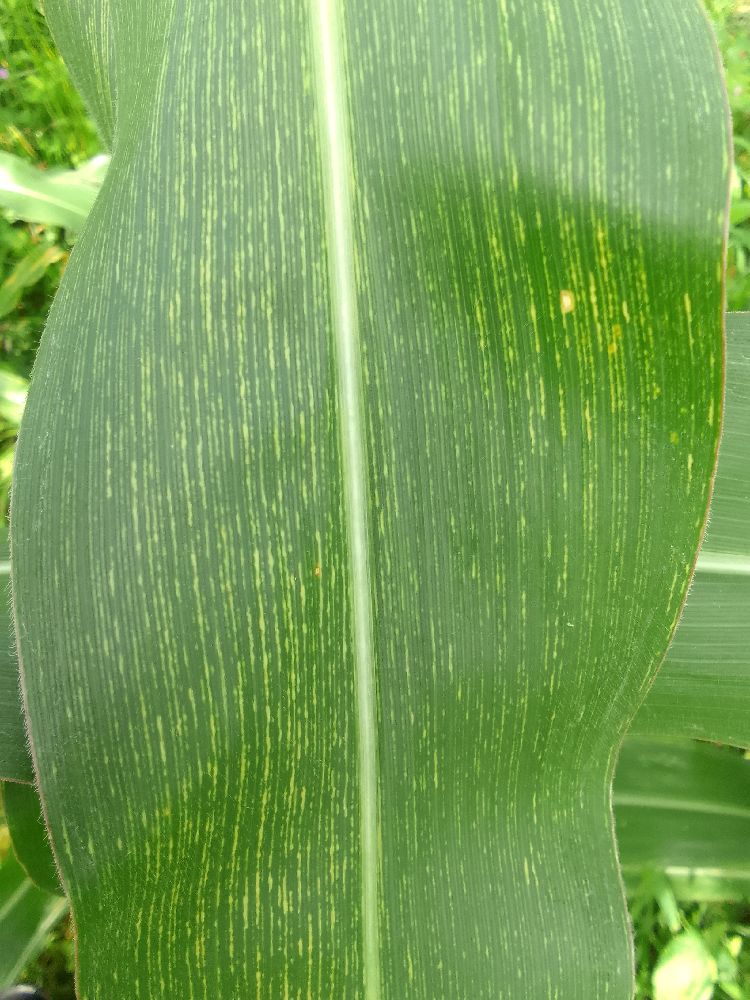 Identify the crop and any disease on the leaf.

maize, maize streak virus
